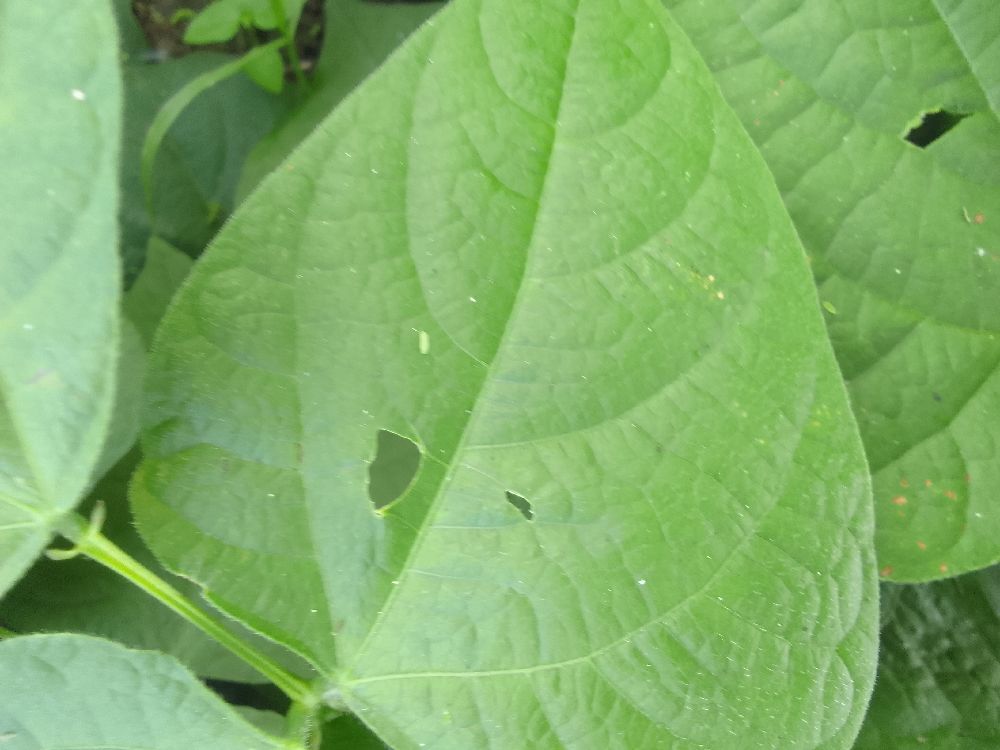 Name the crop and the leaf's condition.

common bean, healthy
